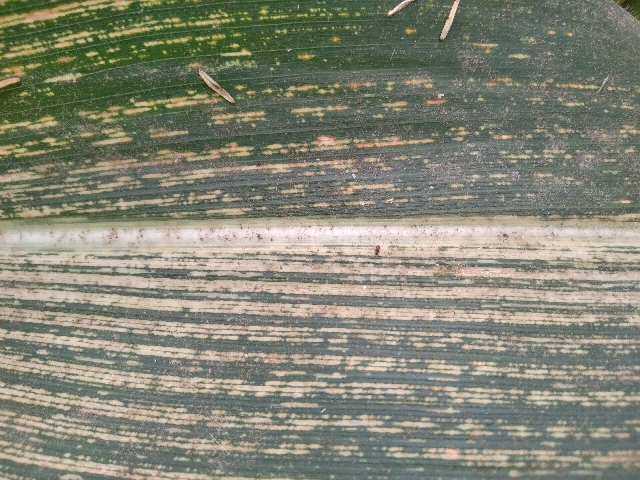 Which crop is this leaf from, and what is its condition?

maize, maize streak virus
